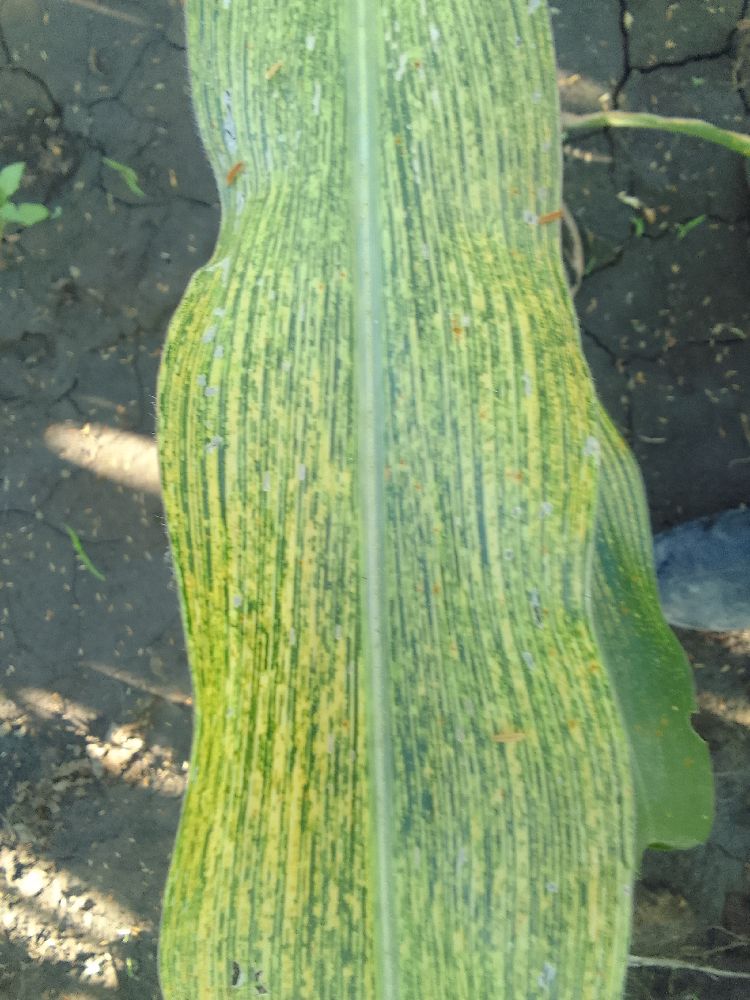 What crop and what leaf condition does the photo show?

maize, maize streak virus
